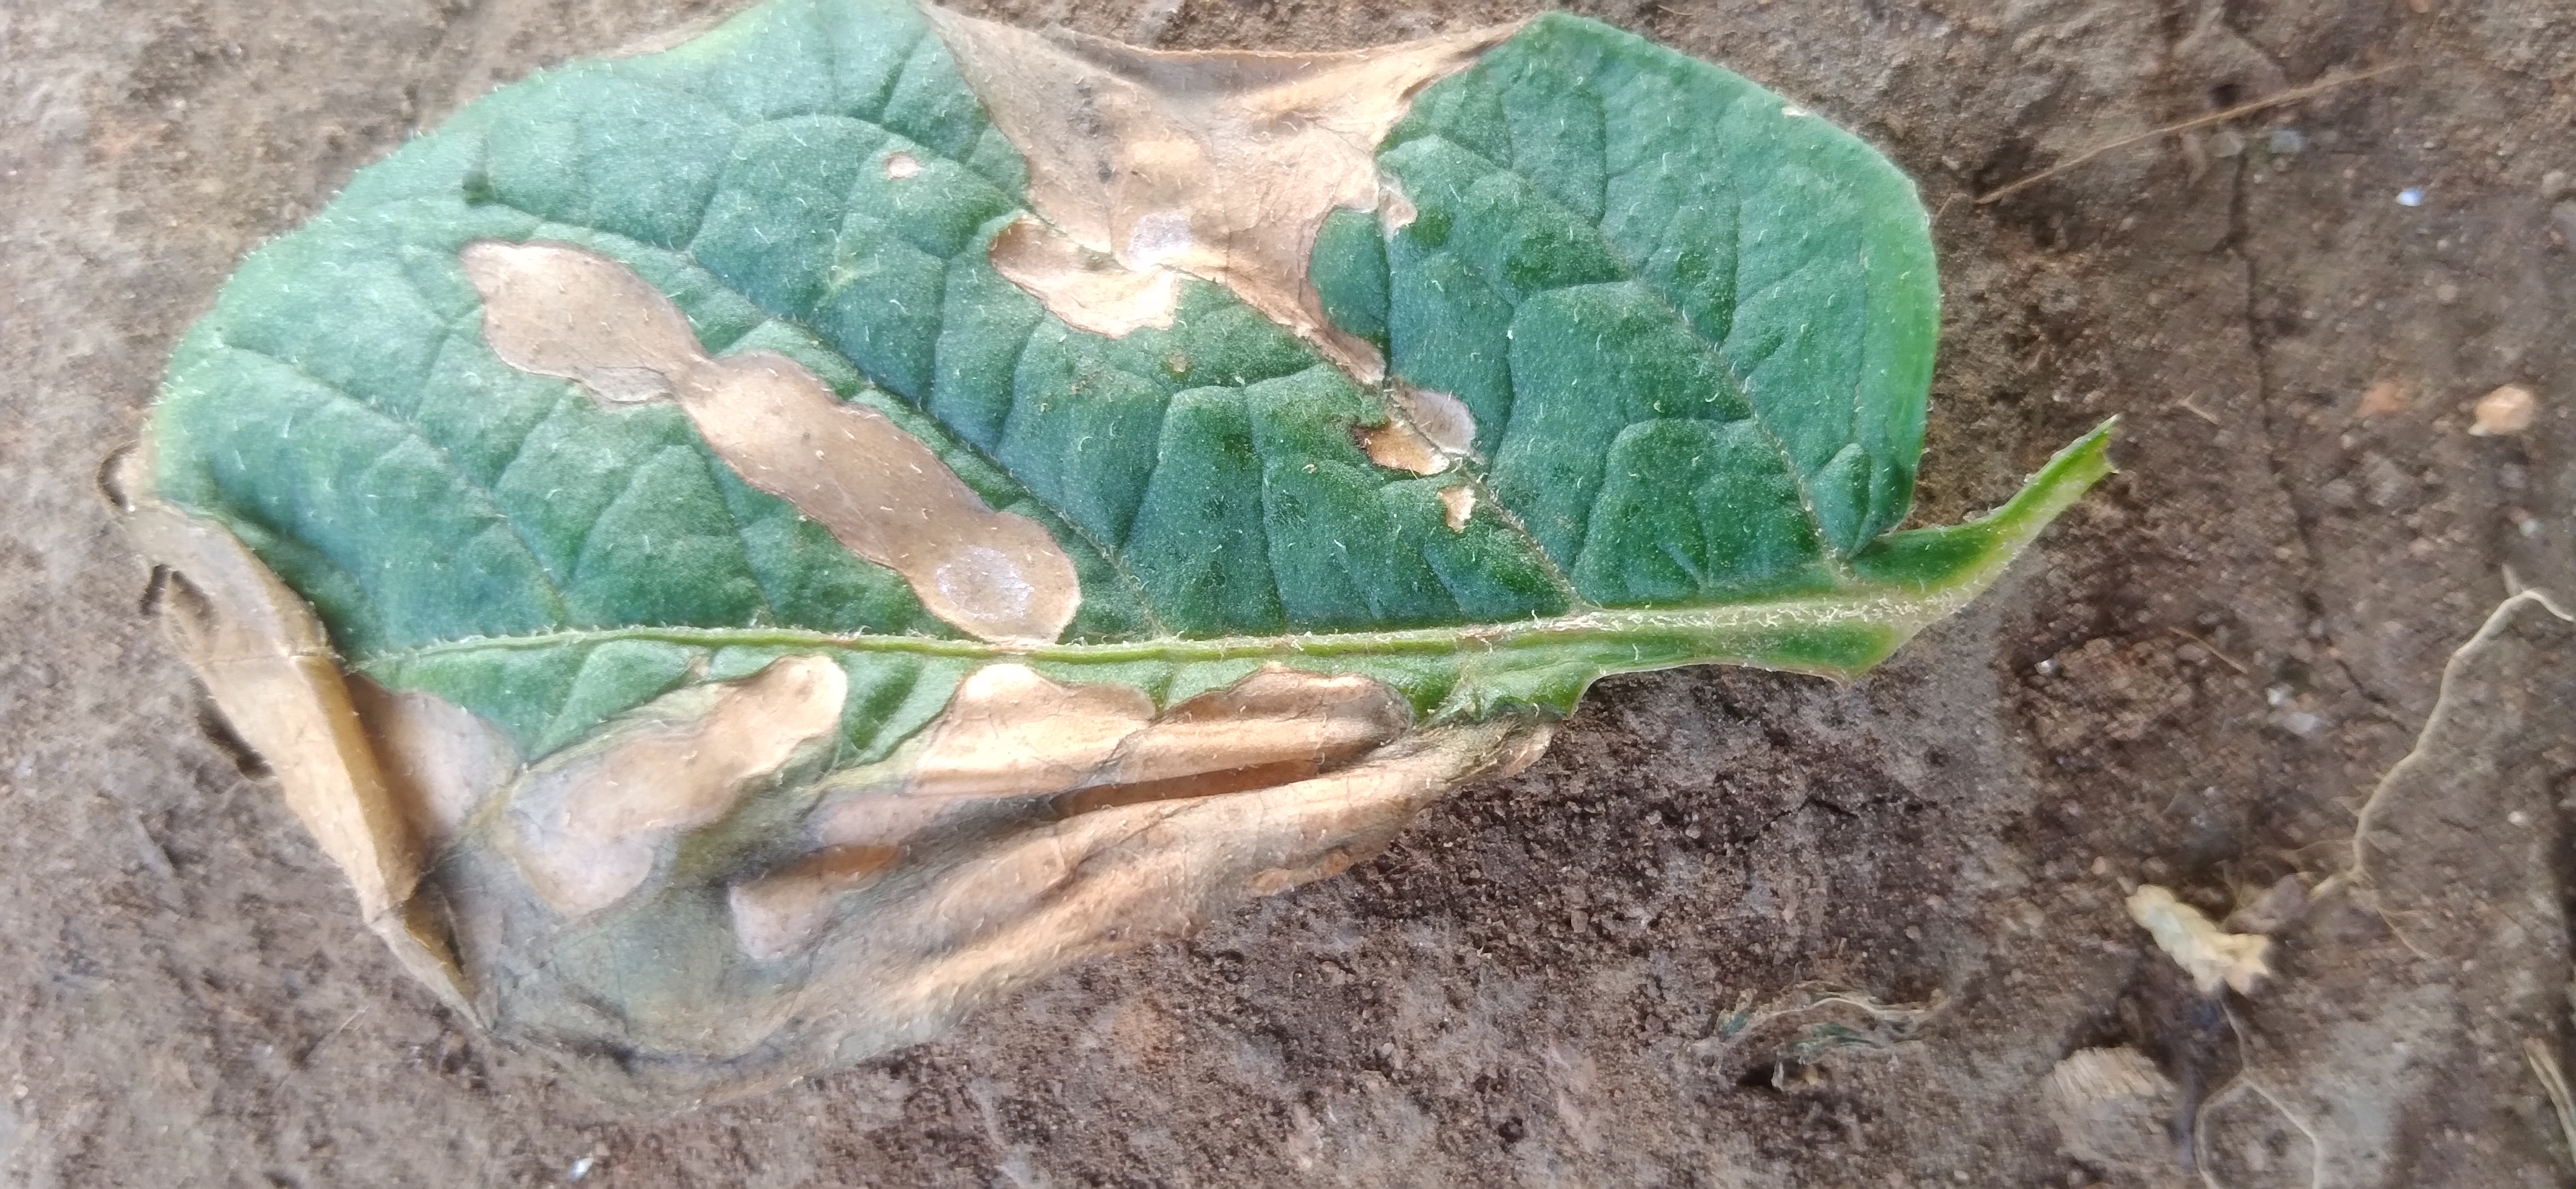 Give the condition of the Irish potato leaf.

early blight
